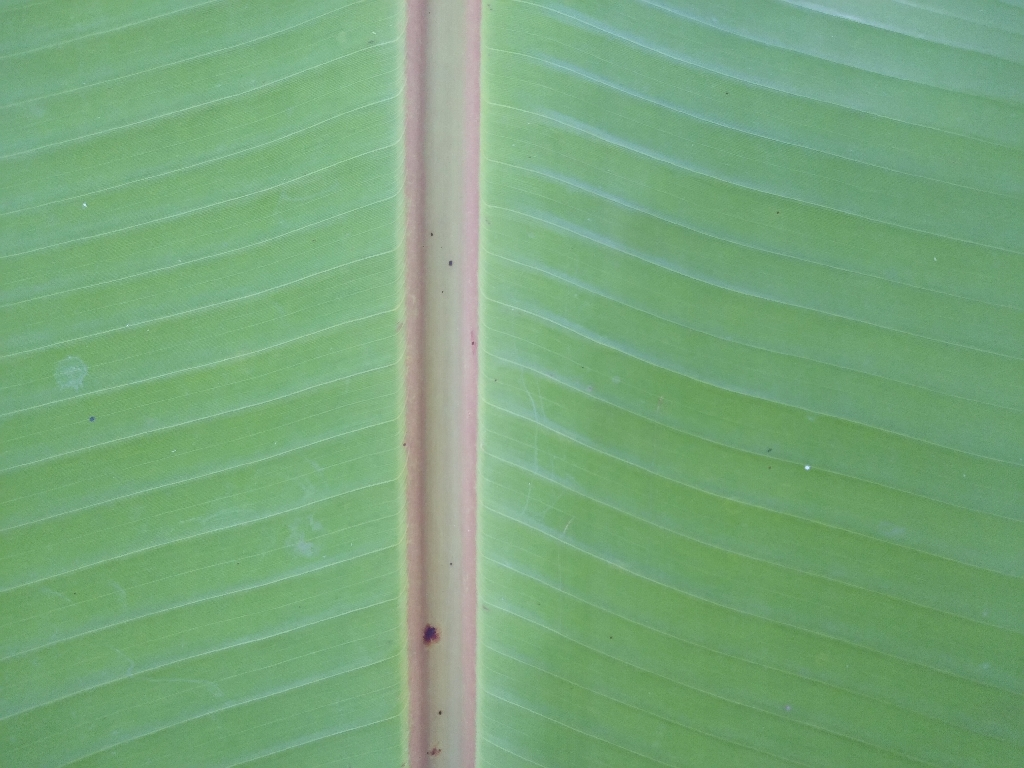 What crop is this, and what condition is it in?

banana, healthy
